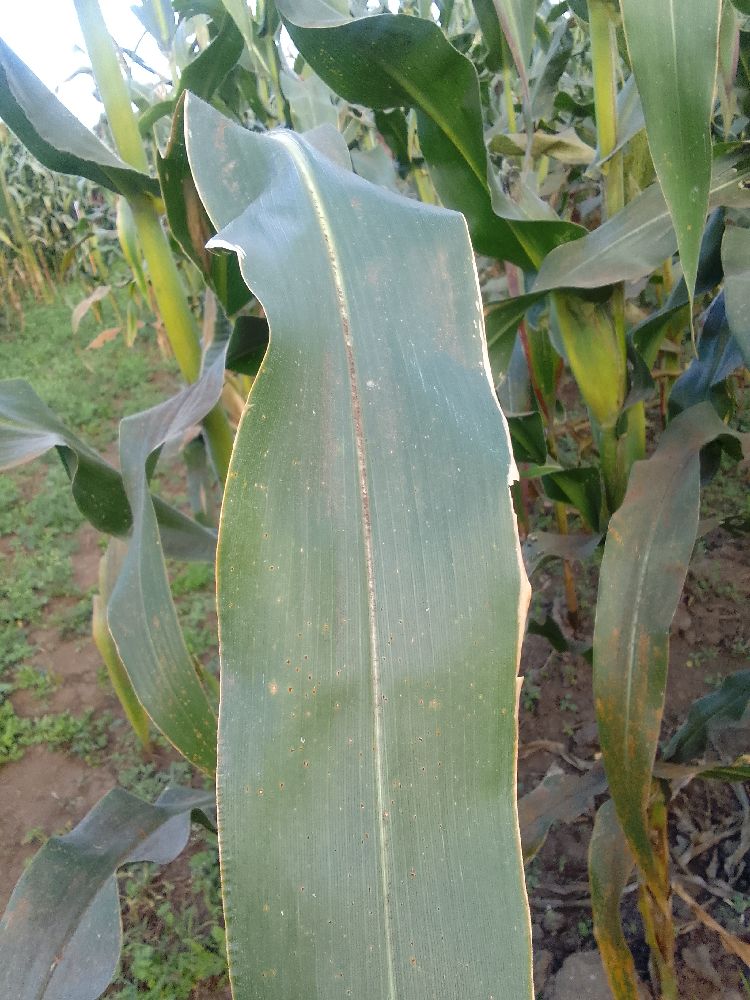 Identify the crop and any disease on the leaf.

maize, healthy
